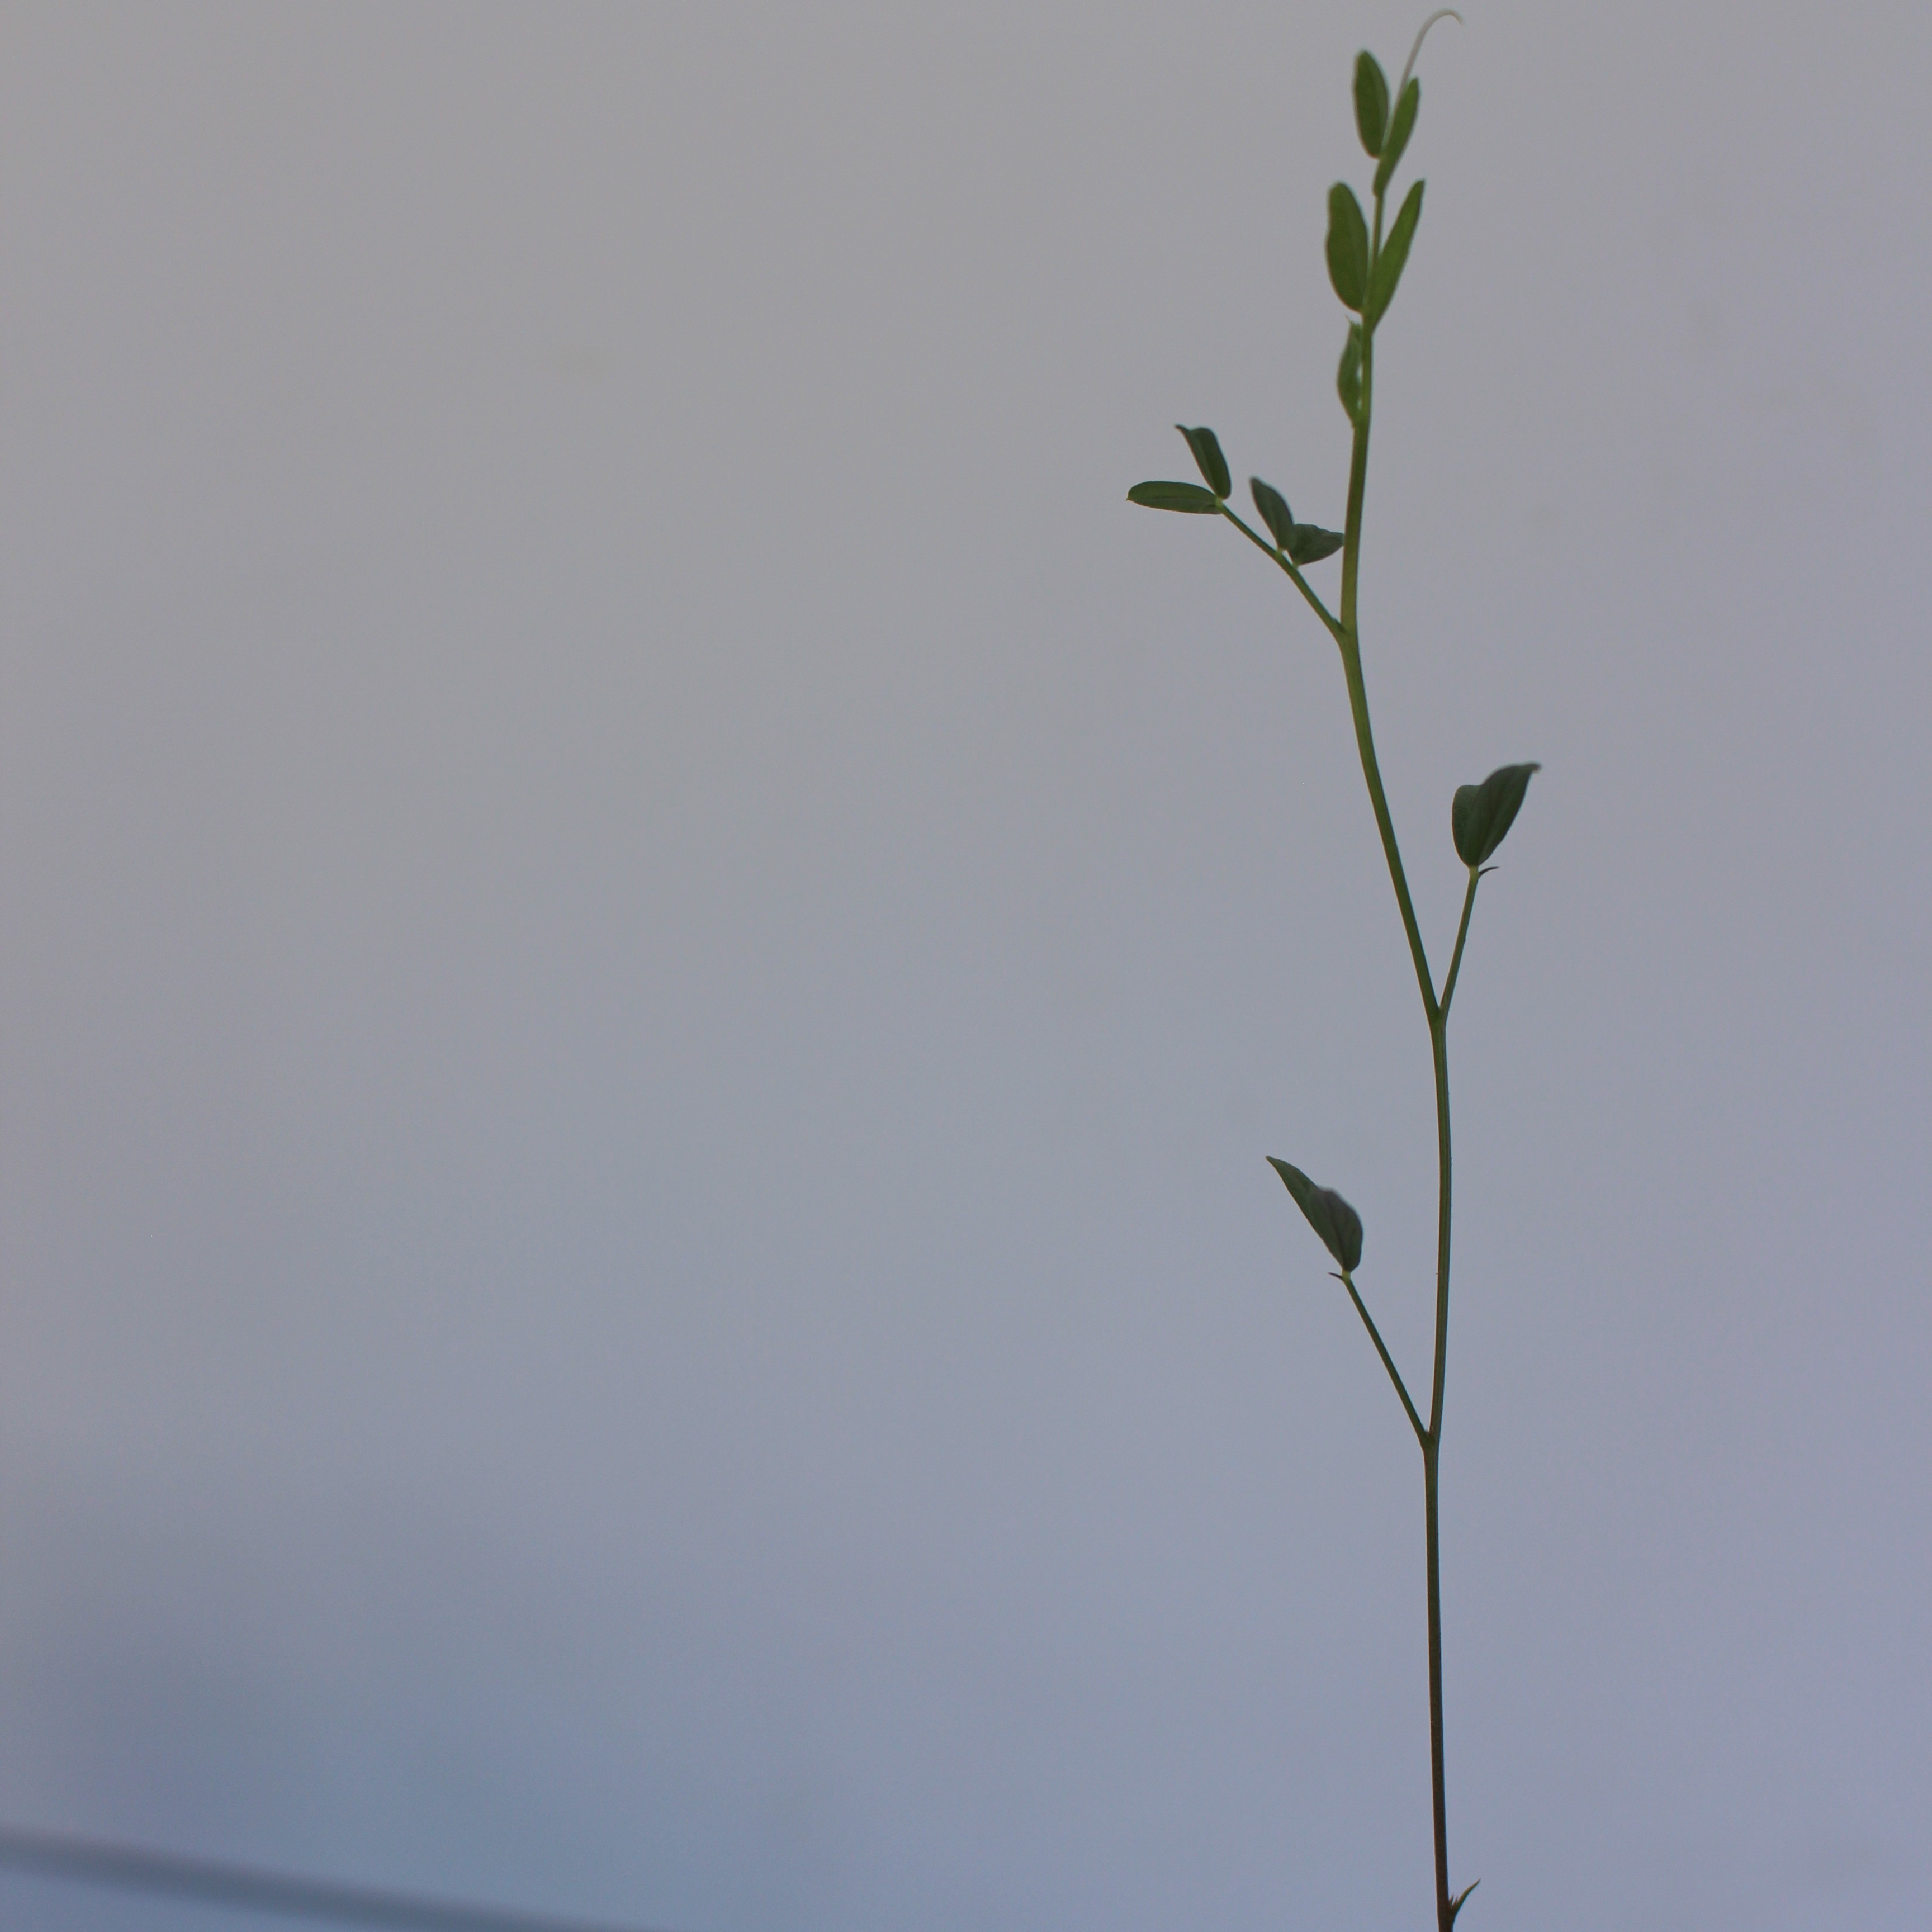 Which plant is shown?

Vicia sativa
